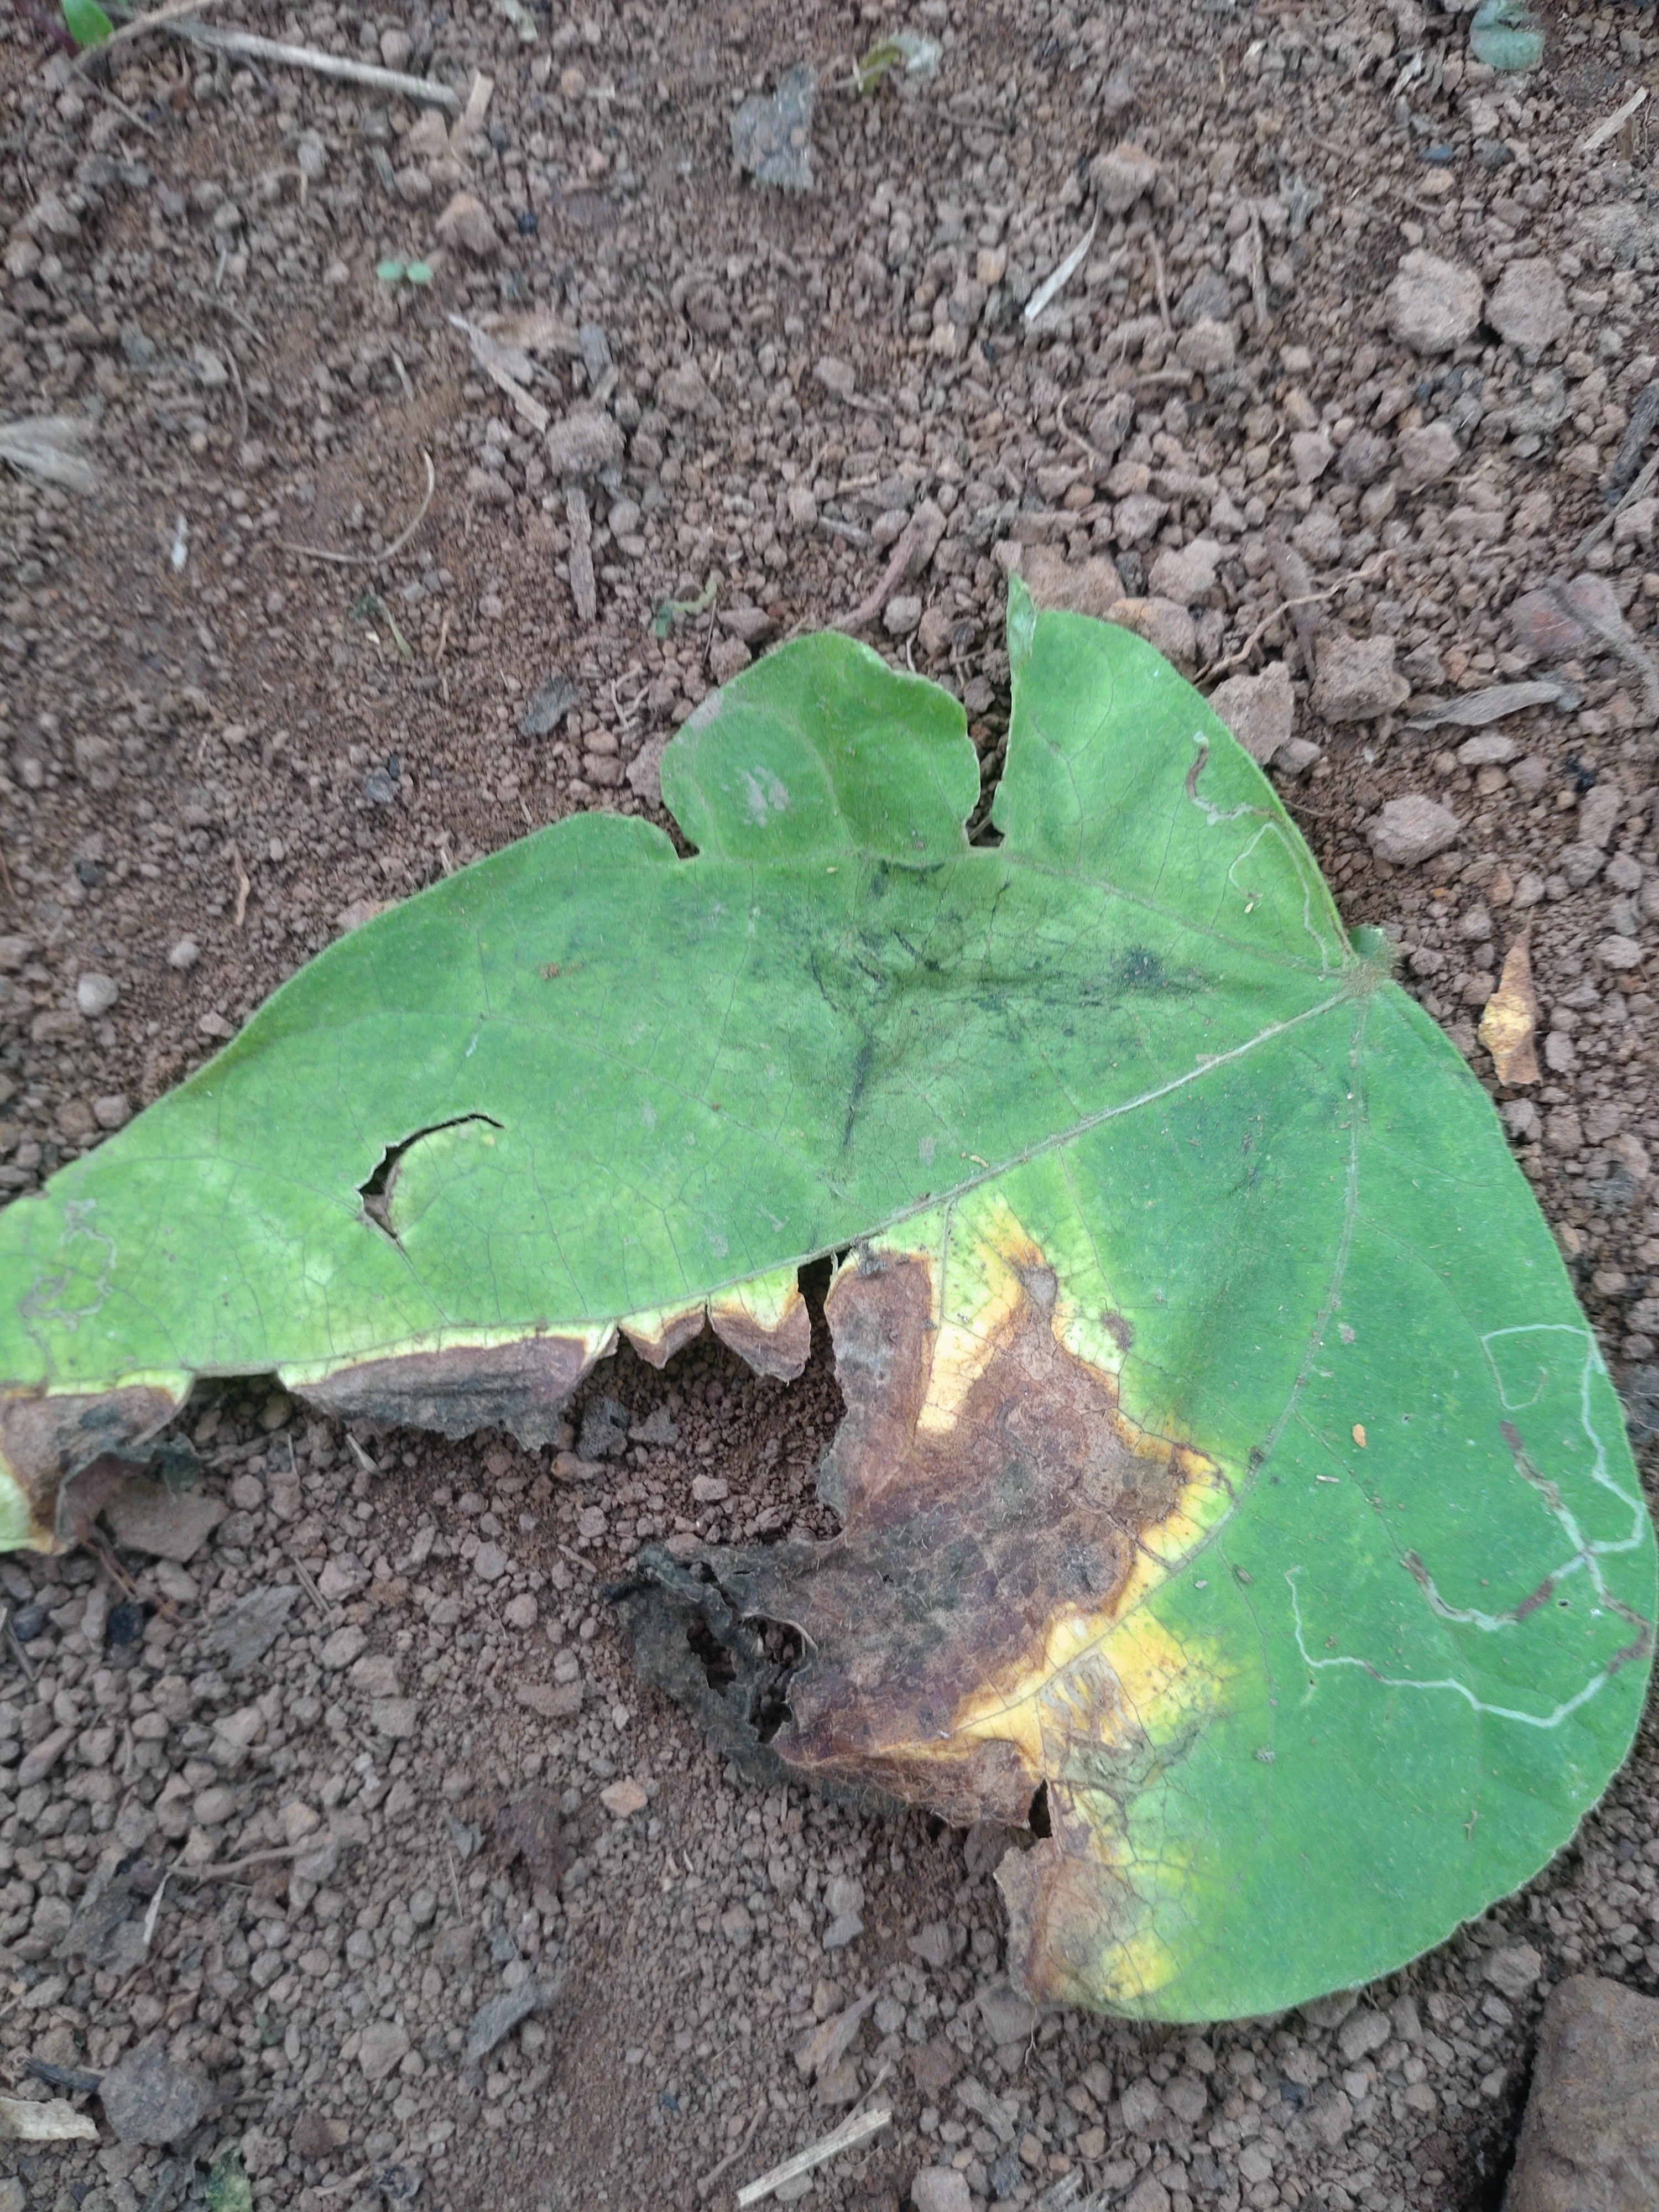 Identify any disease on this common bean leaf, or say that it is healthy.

anthracnose
